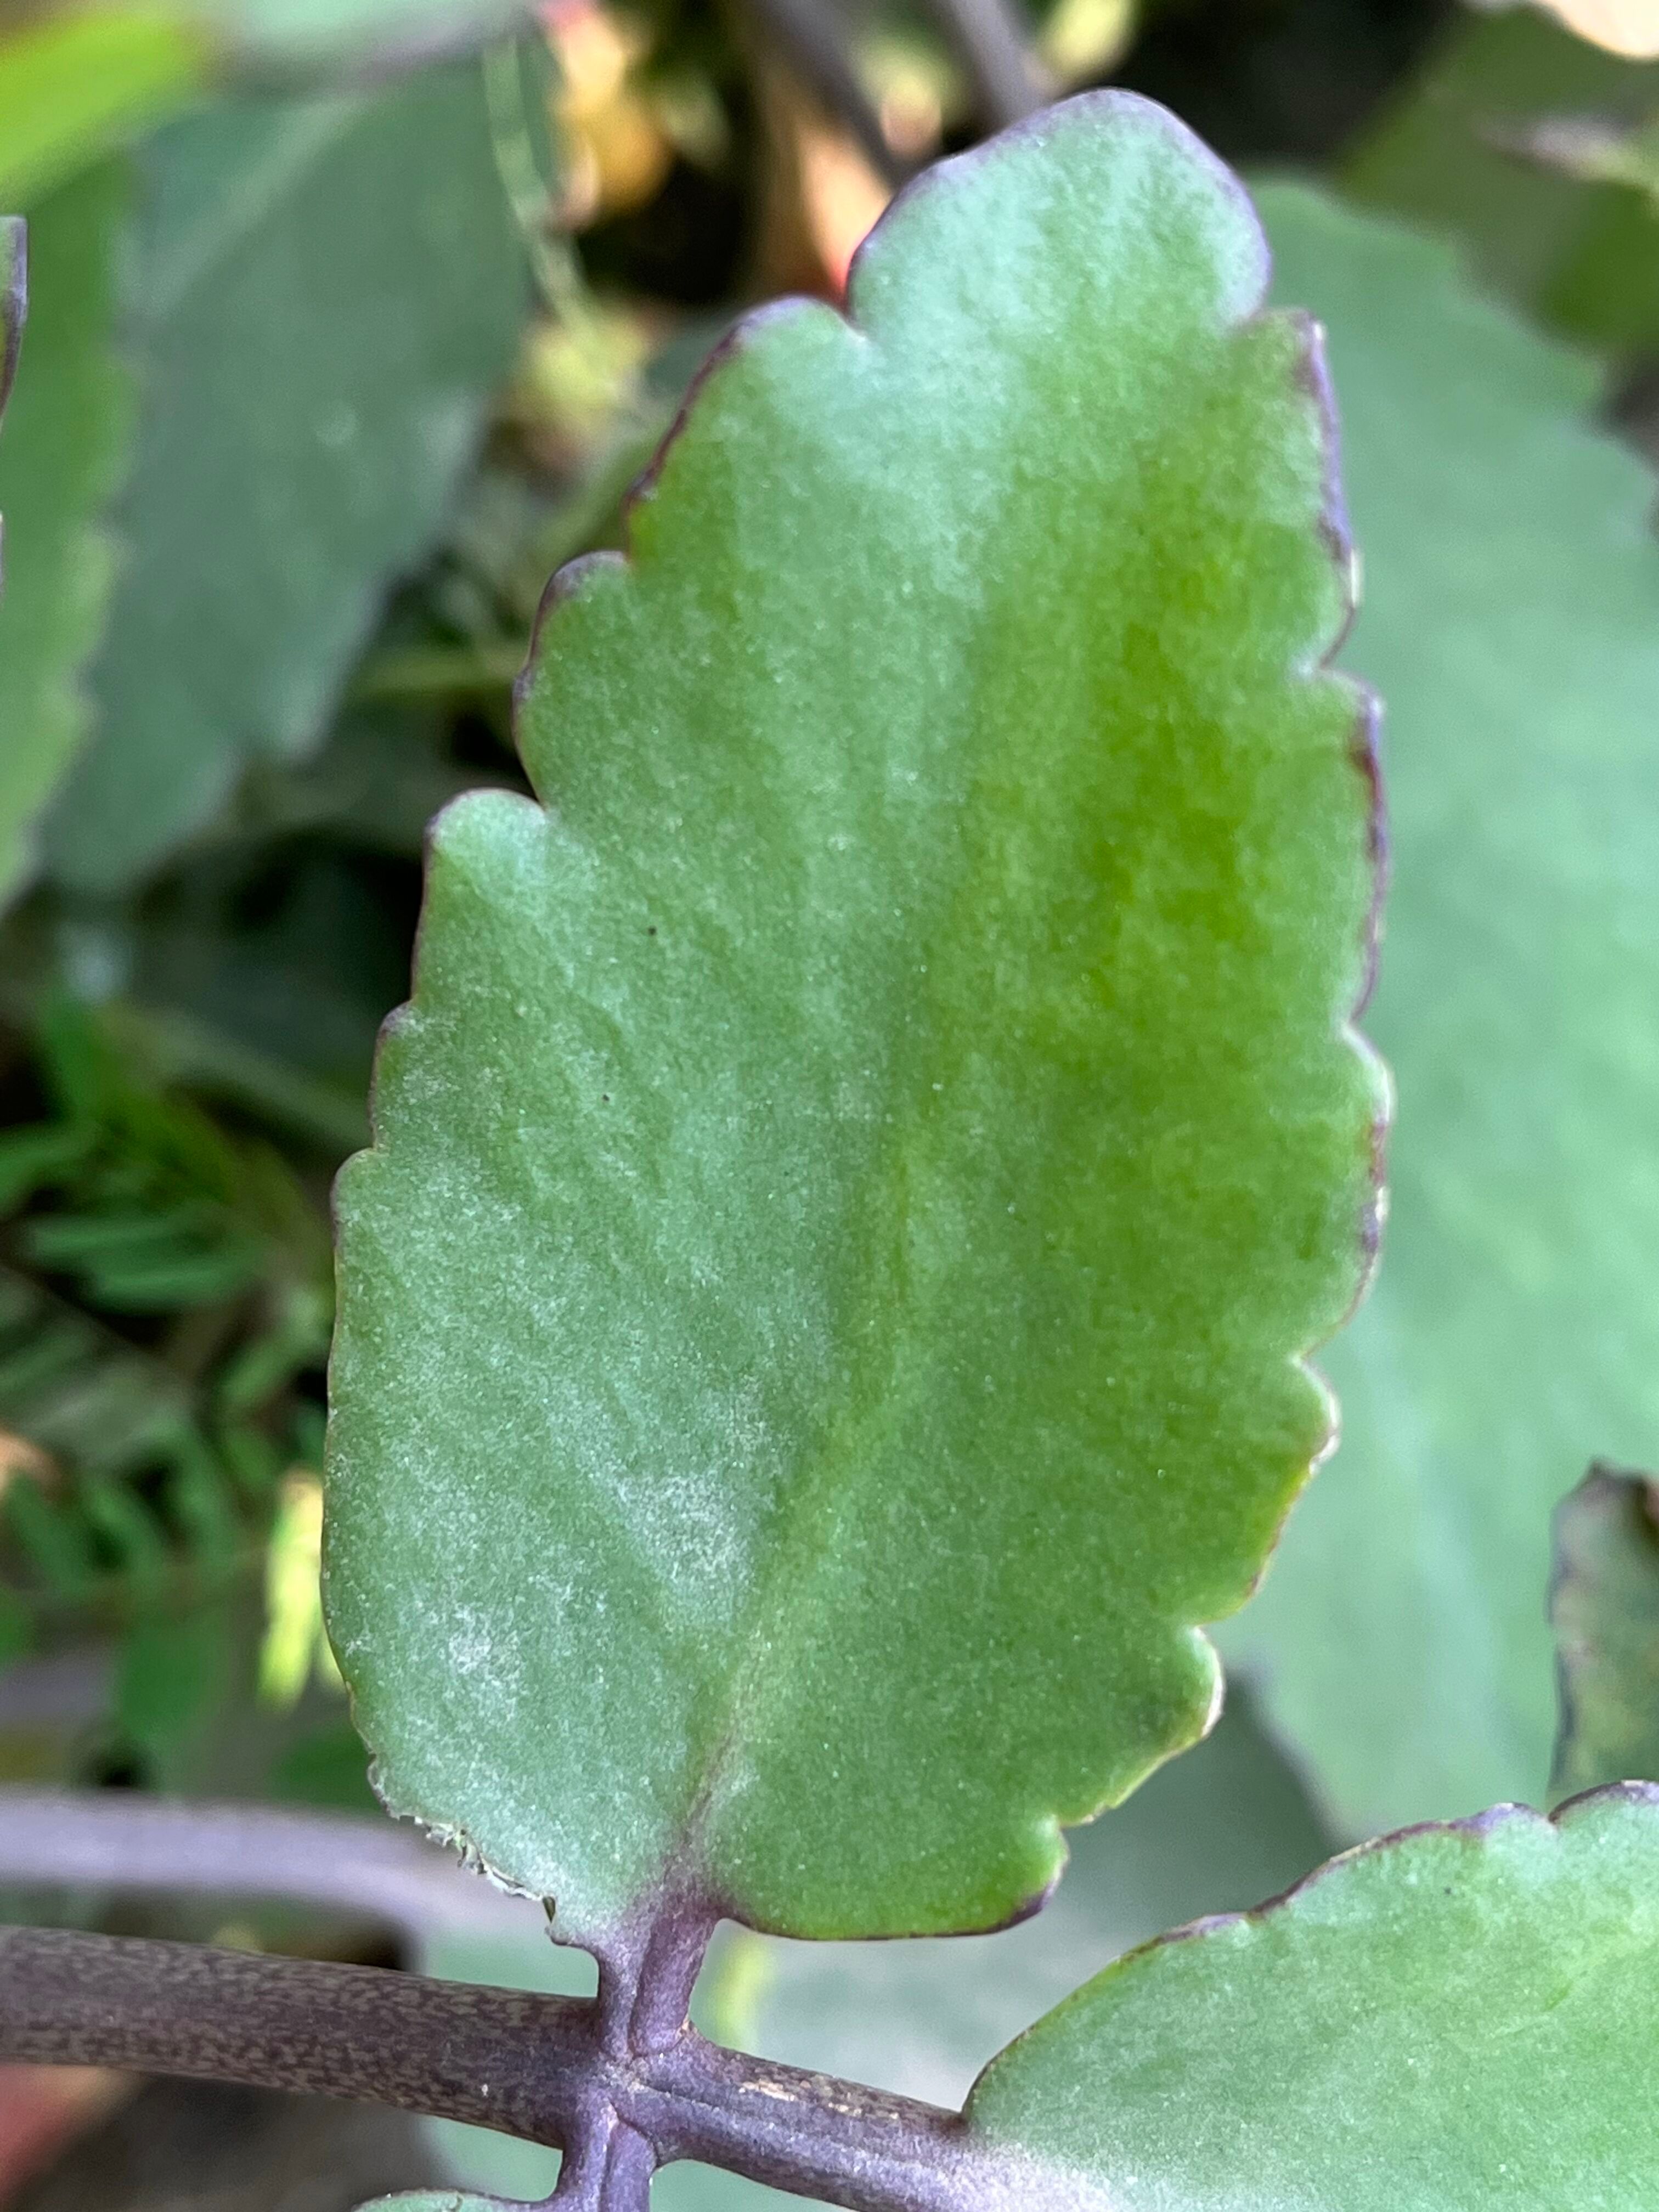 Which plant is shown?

pathorkuci
